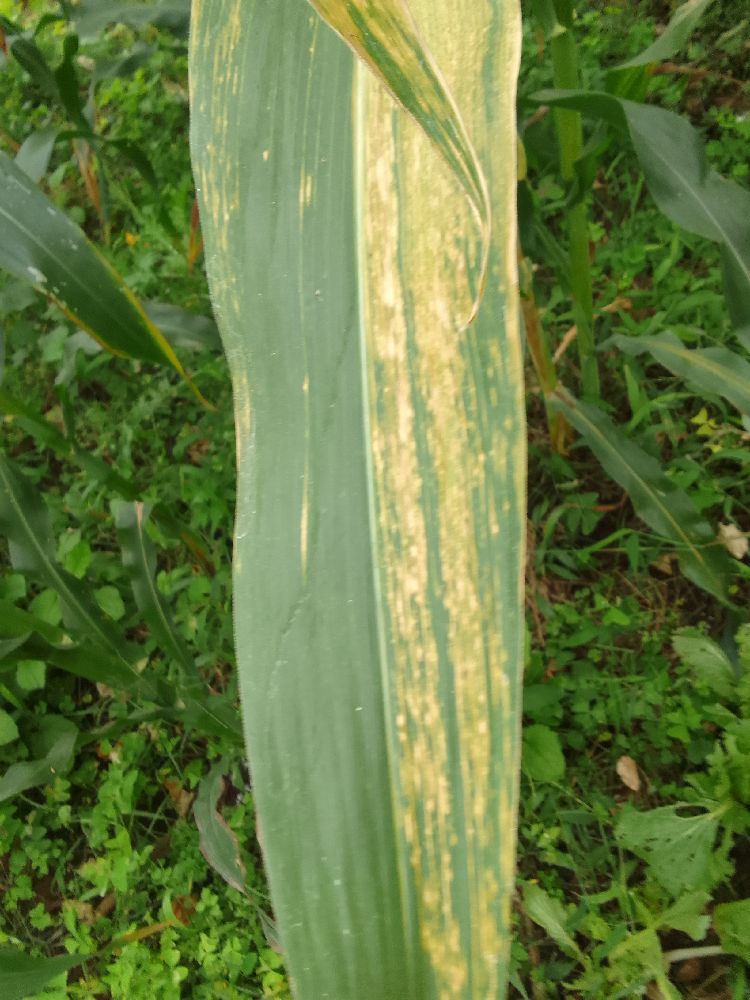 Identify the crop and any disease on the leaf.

maize, maize lethal necrosis
